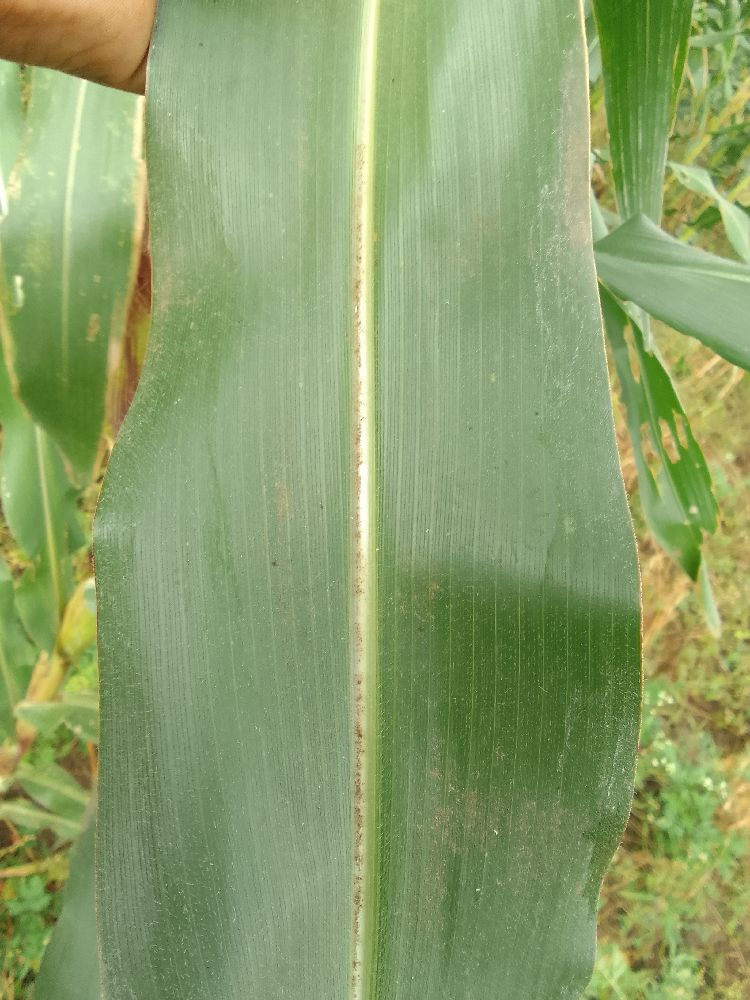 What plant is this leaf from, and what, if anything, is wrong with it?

maize, healthy
